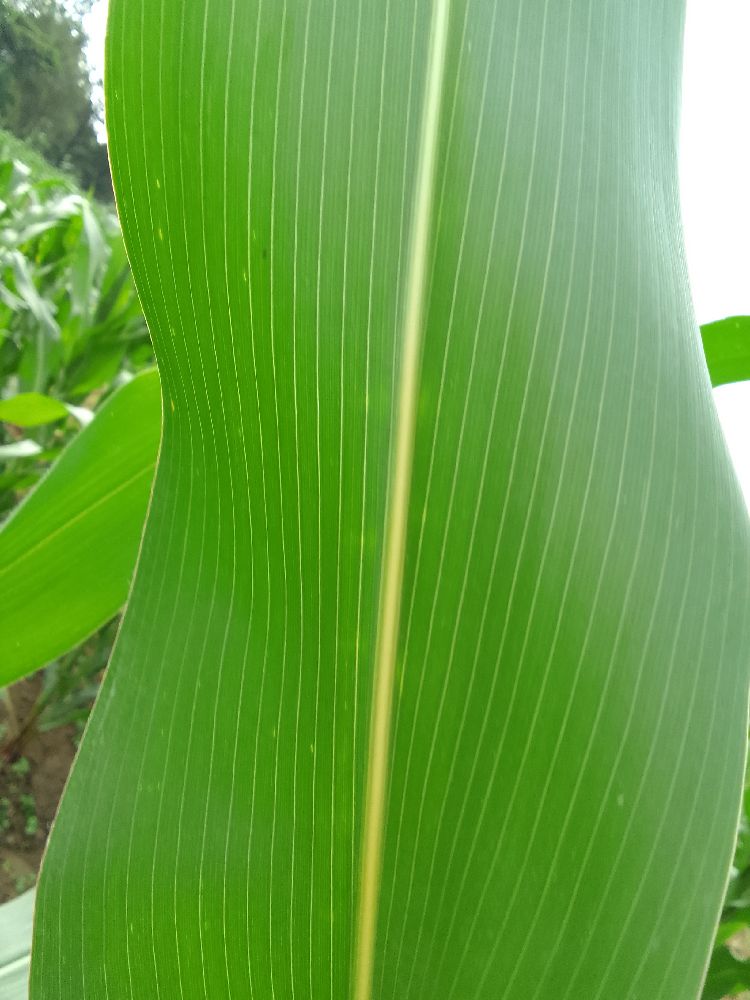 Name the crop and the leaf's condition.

maize, healthy
